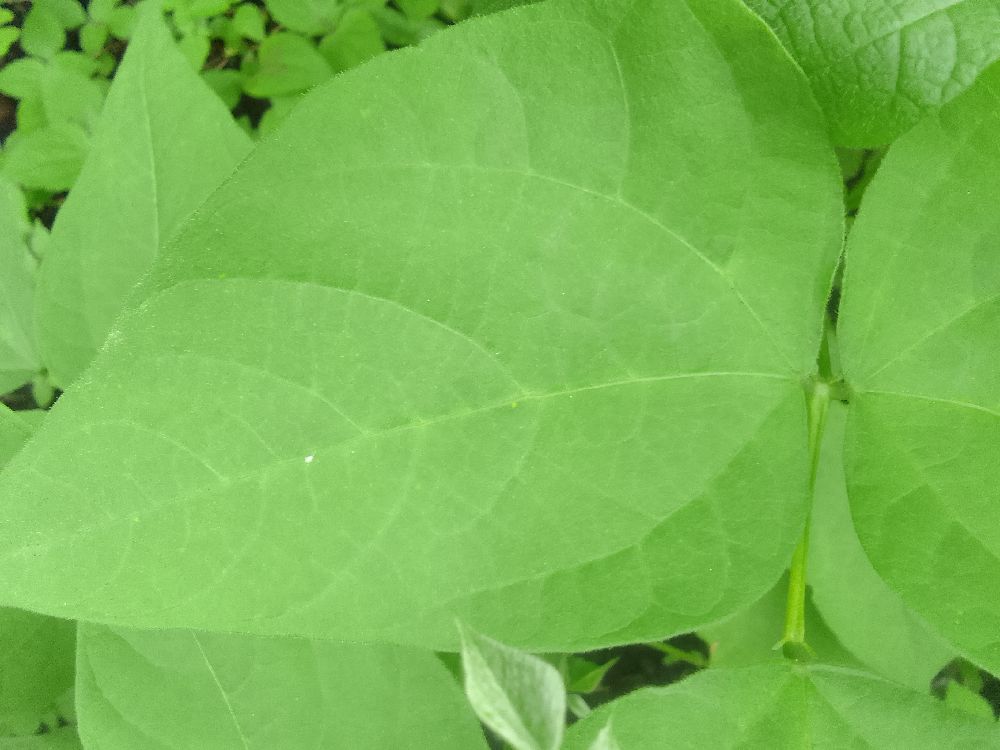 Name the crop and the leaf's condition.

common bean, healthy
